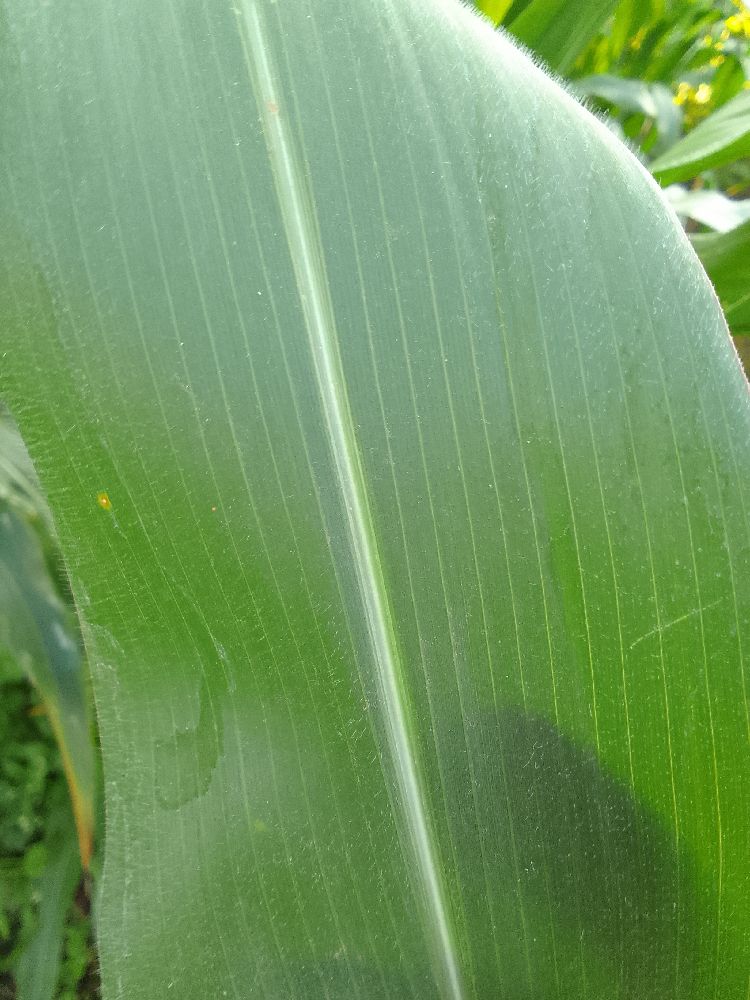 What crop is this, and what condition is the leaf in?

maize, healthy
